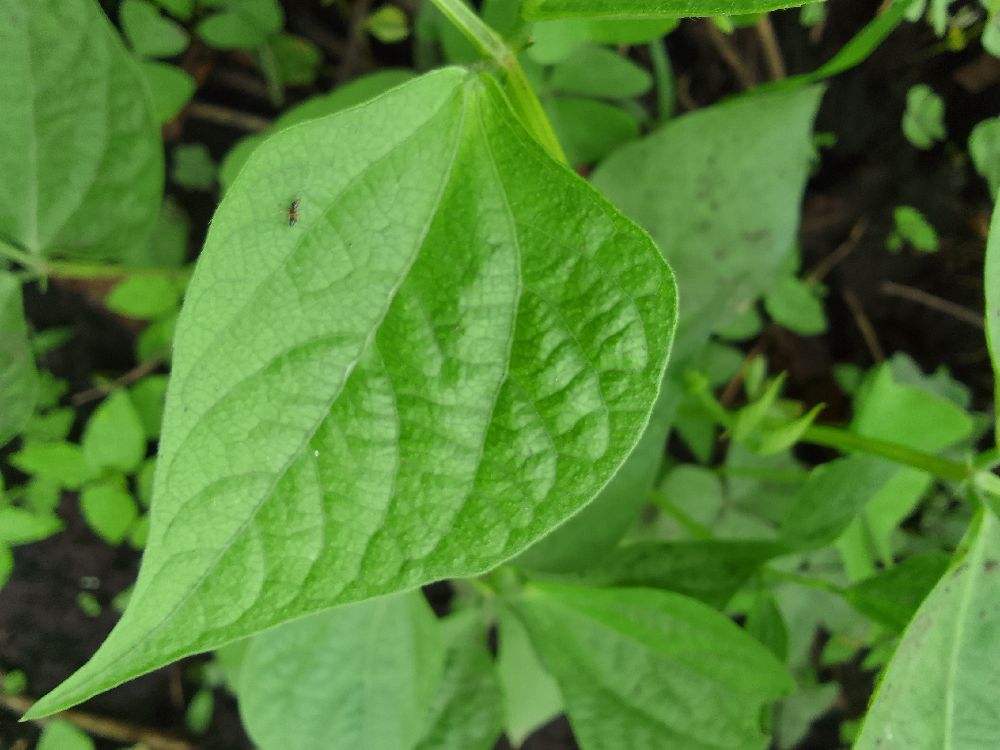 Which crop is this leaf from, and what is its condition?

common bean, healthy
